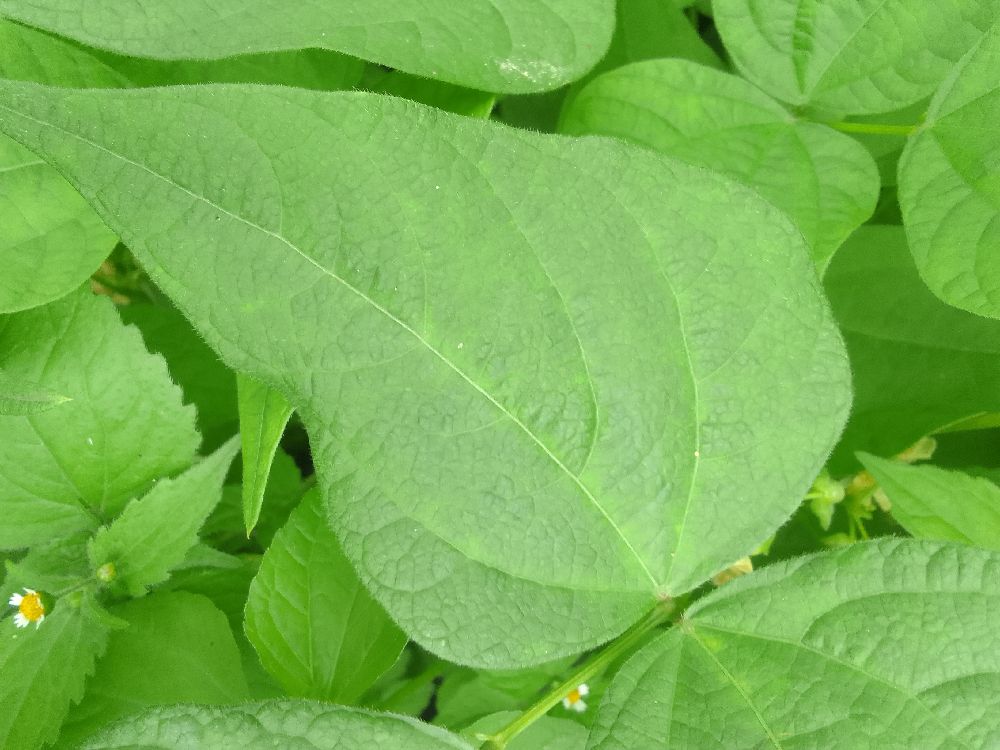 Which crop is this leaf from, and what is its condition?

common bean, healthy
